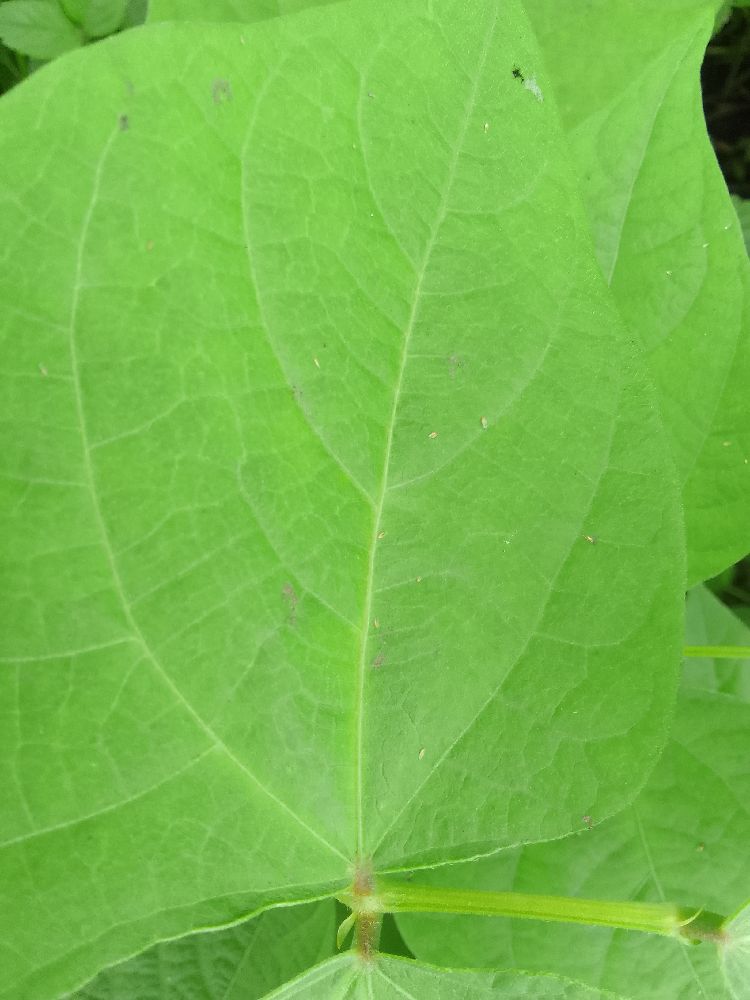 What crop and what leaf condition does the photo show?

common bean, healthy
